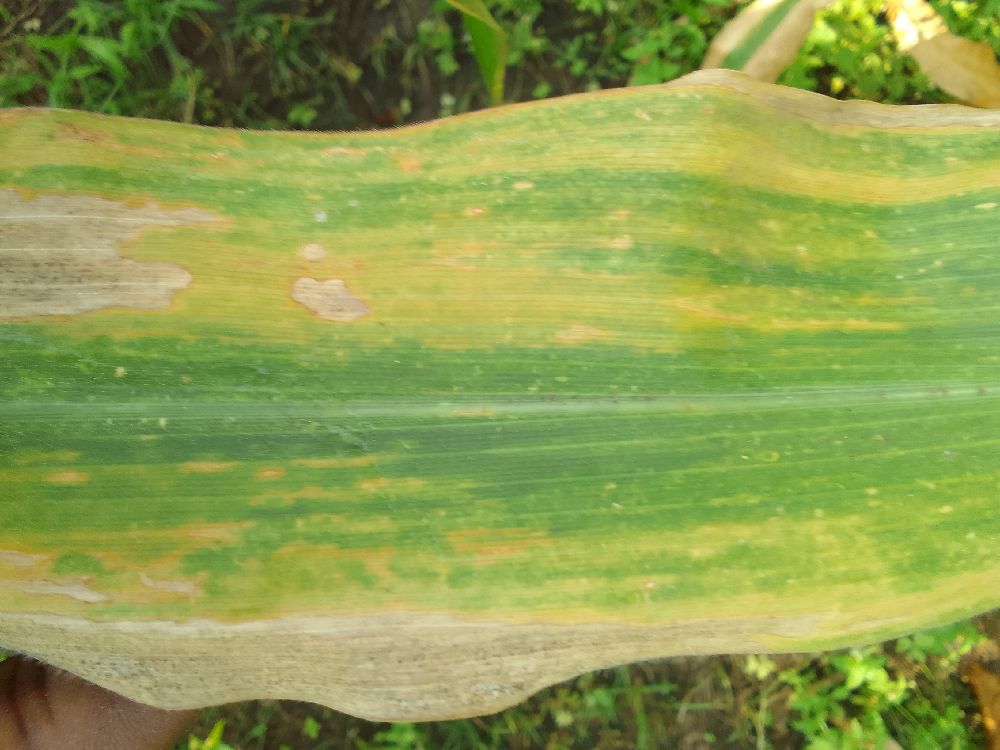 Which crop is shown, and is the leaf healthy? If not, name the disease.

maize, maize lethal necrosis
